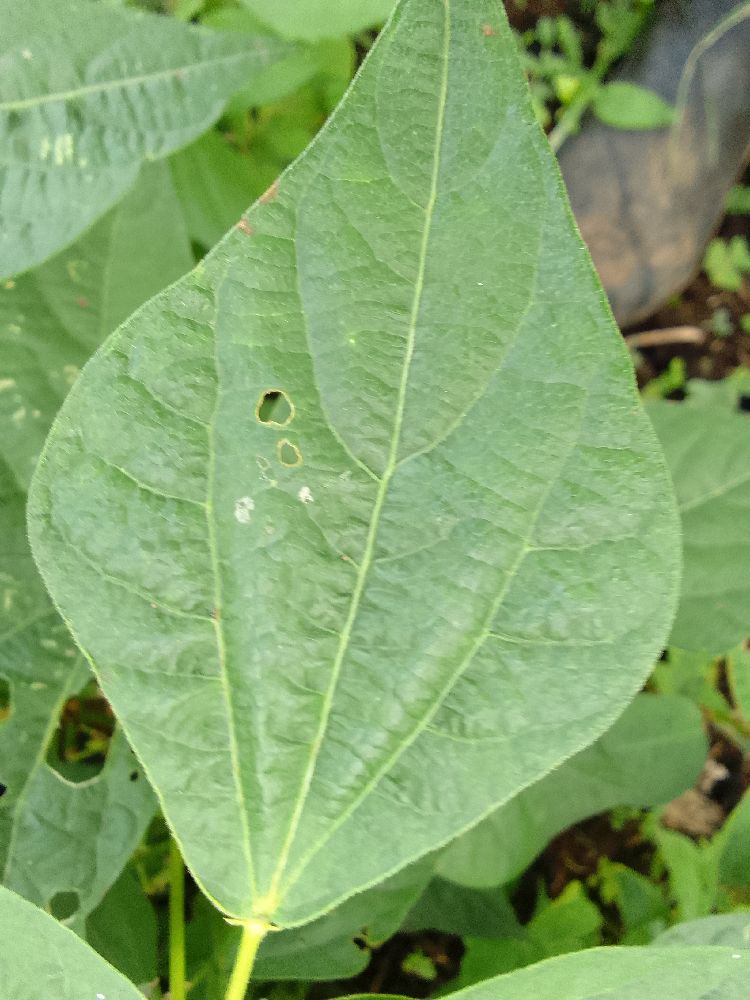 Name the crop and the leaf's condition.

common bean, healthy
